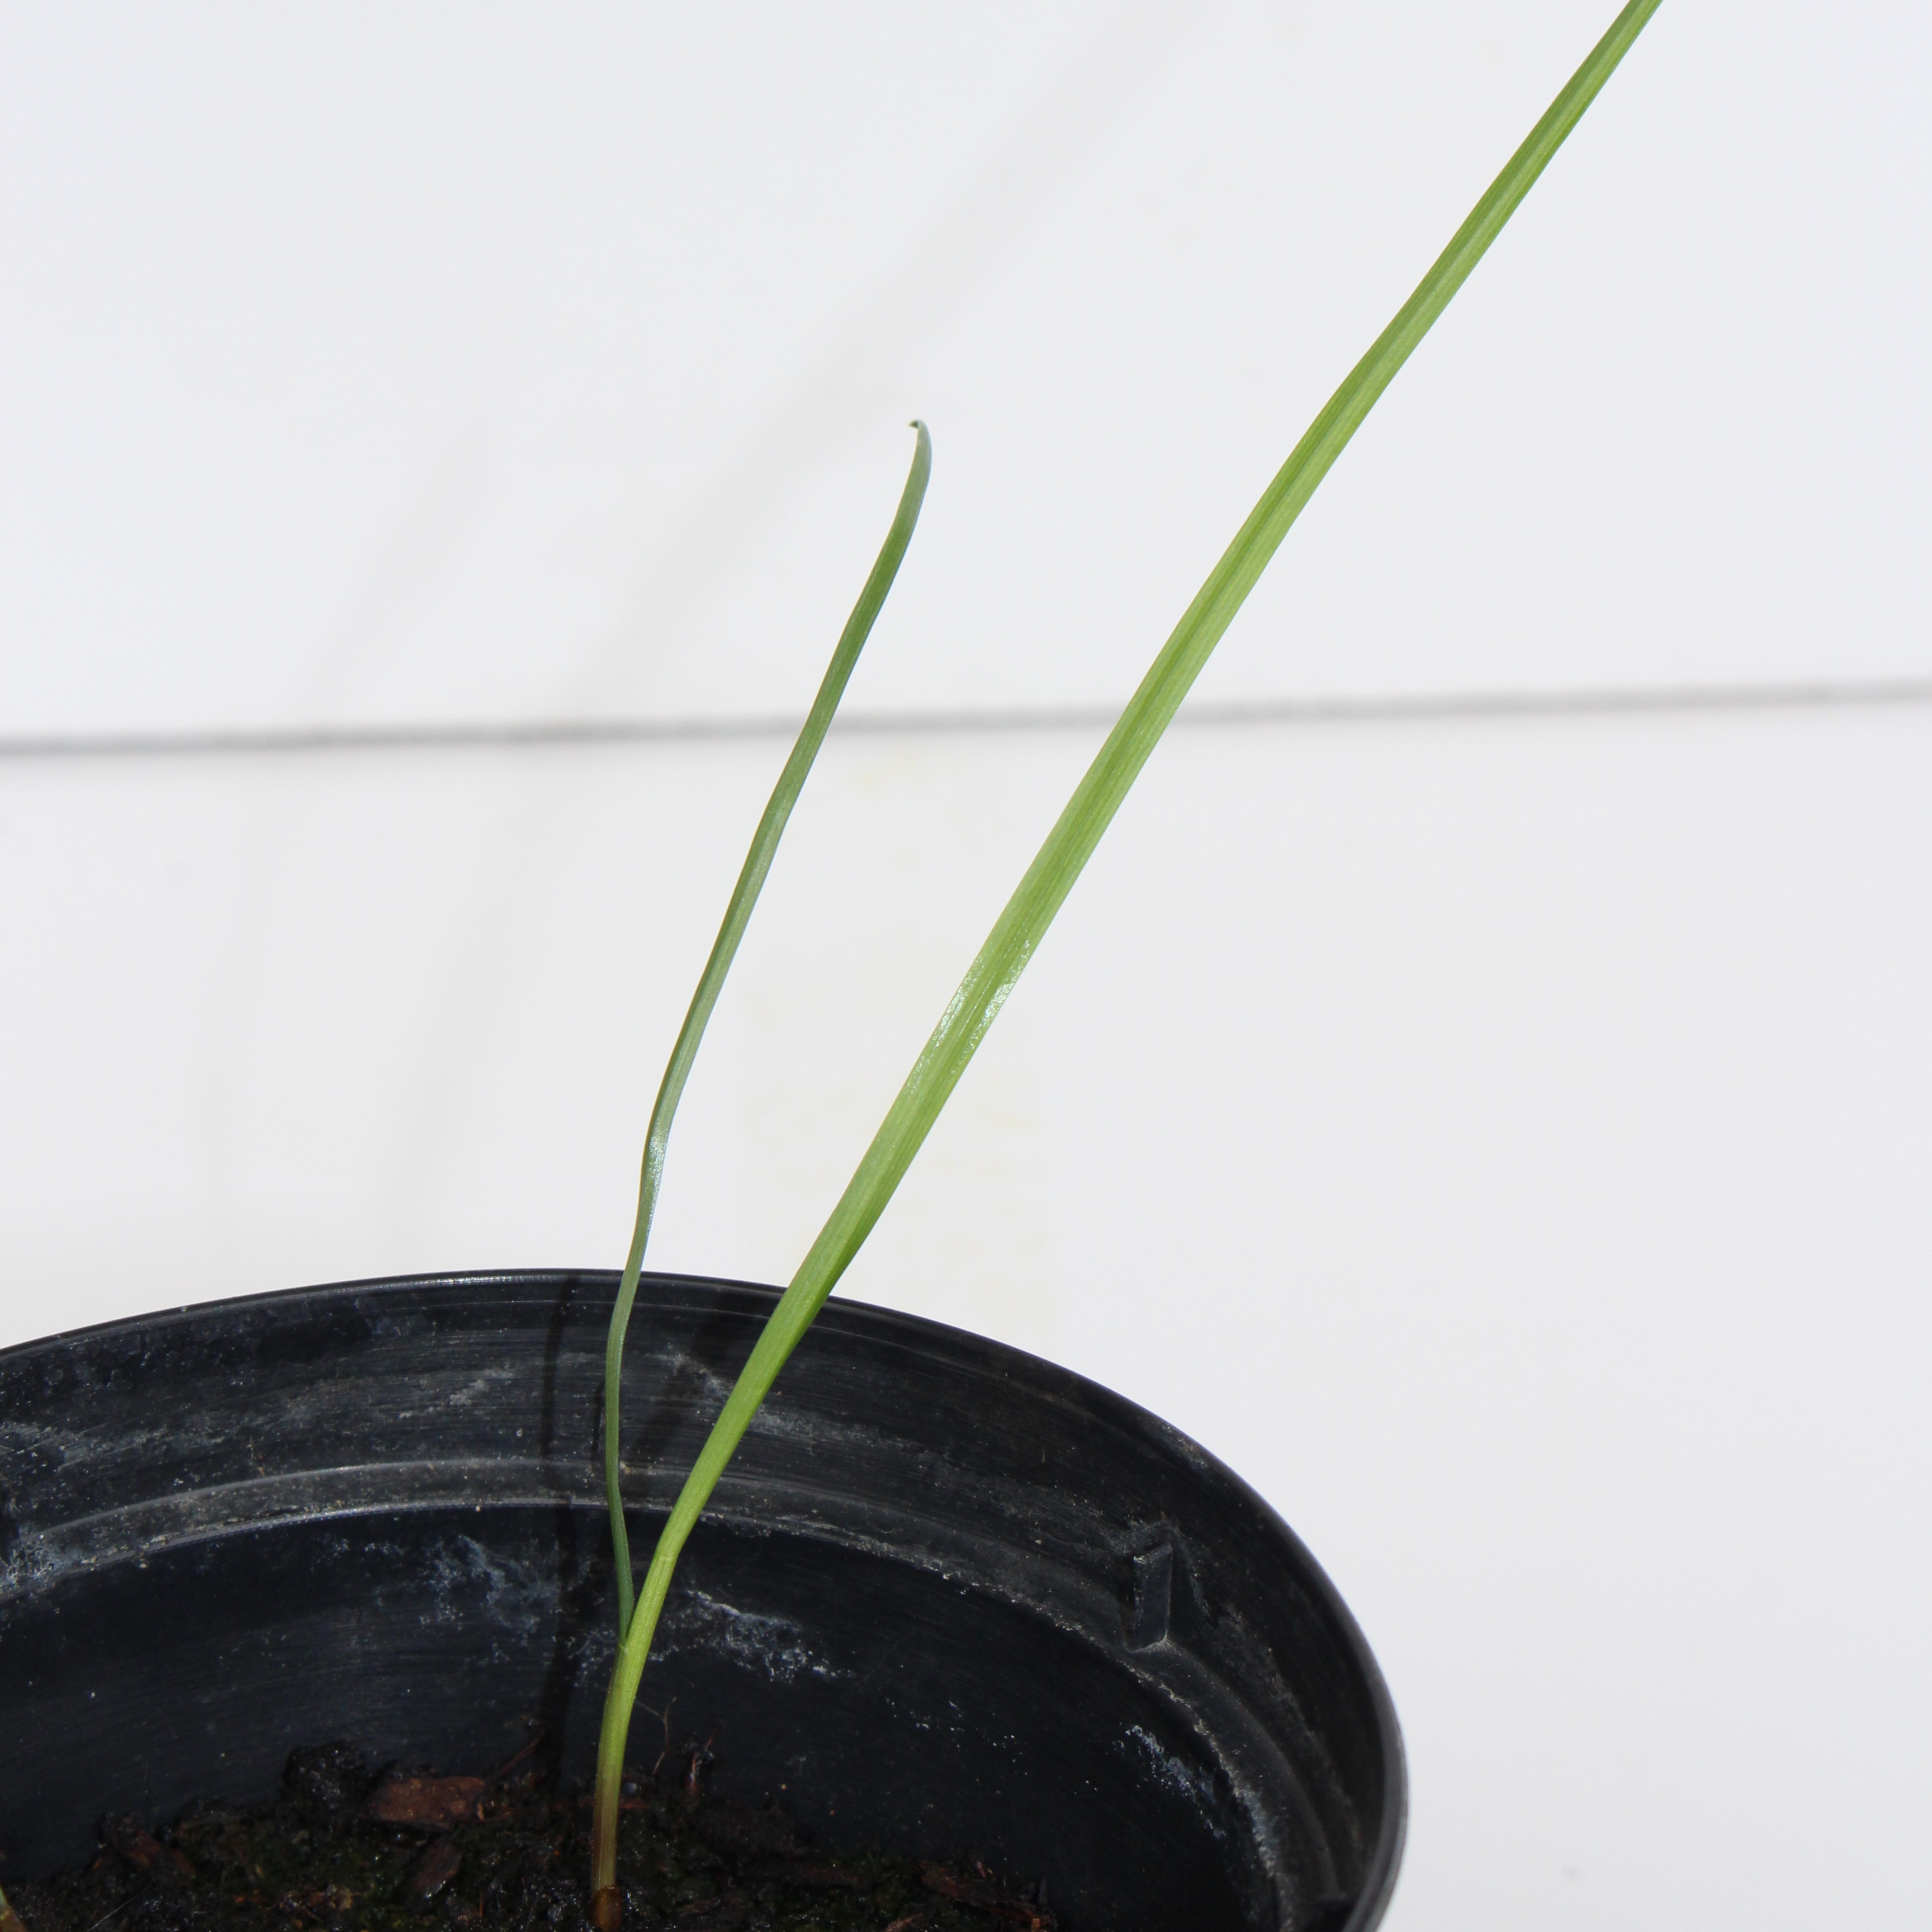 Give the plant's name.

Lolium multiflorum
